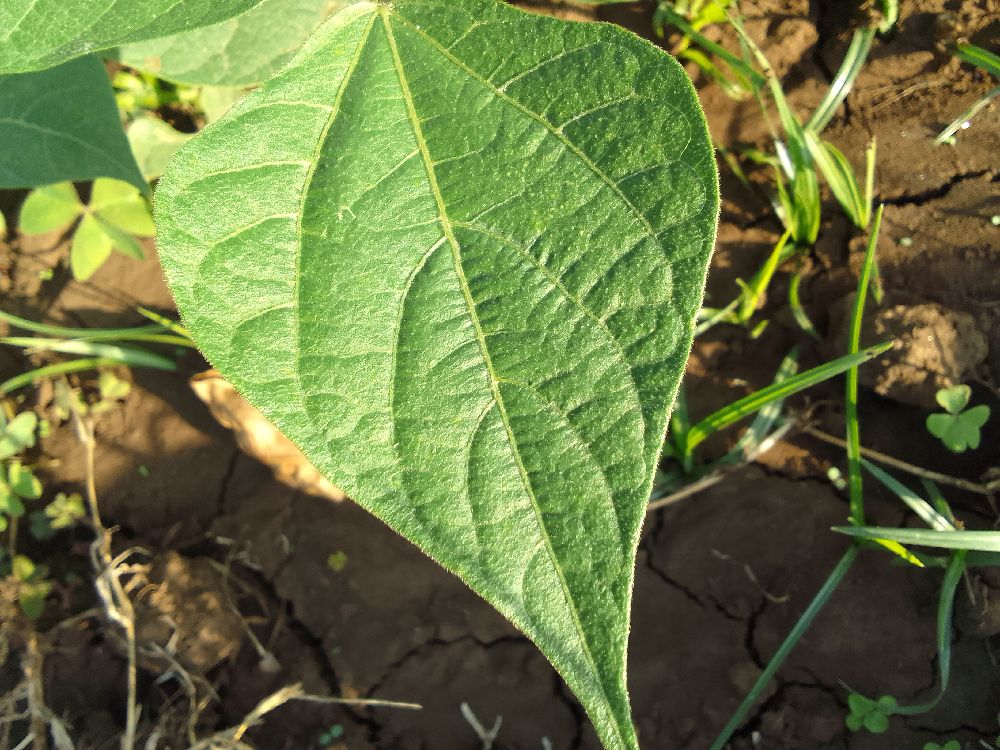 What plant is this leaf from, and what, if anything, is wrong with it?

common bean, healthy
